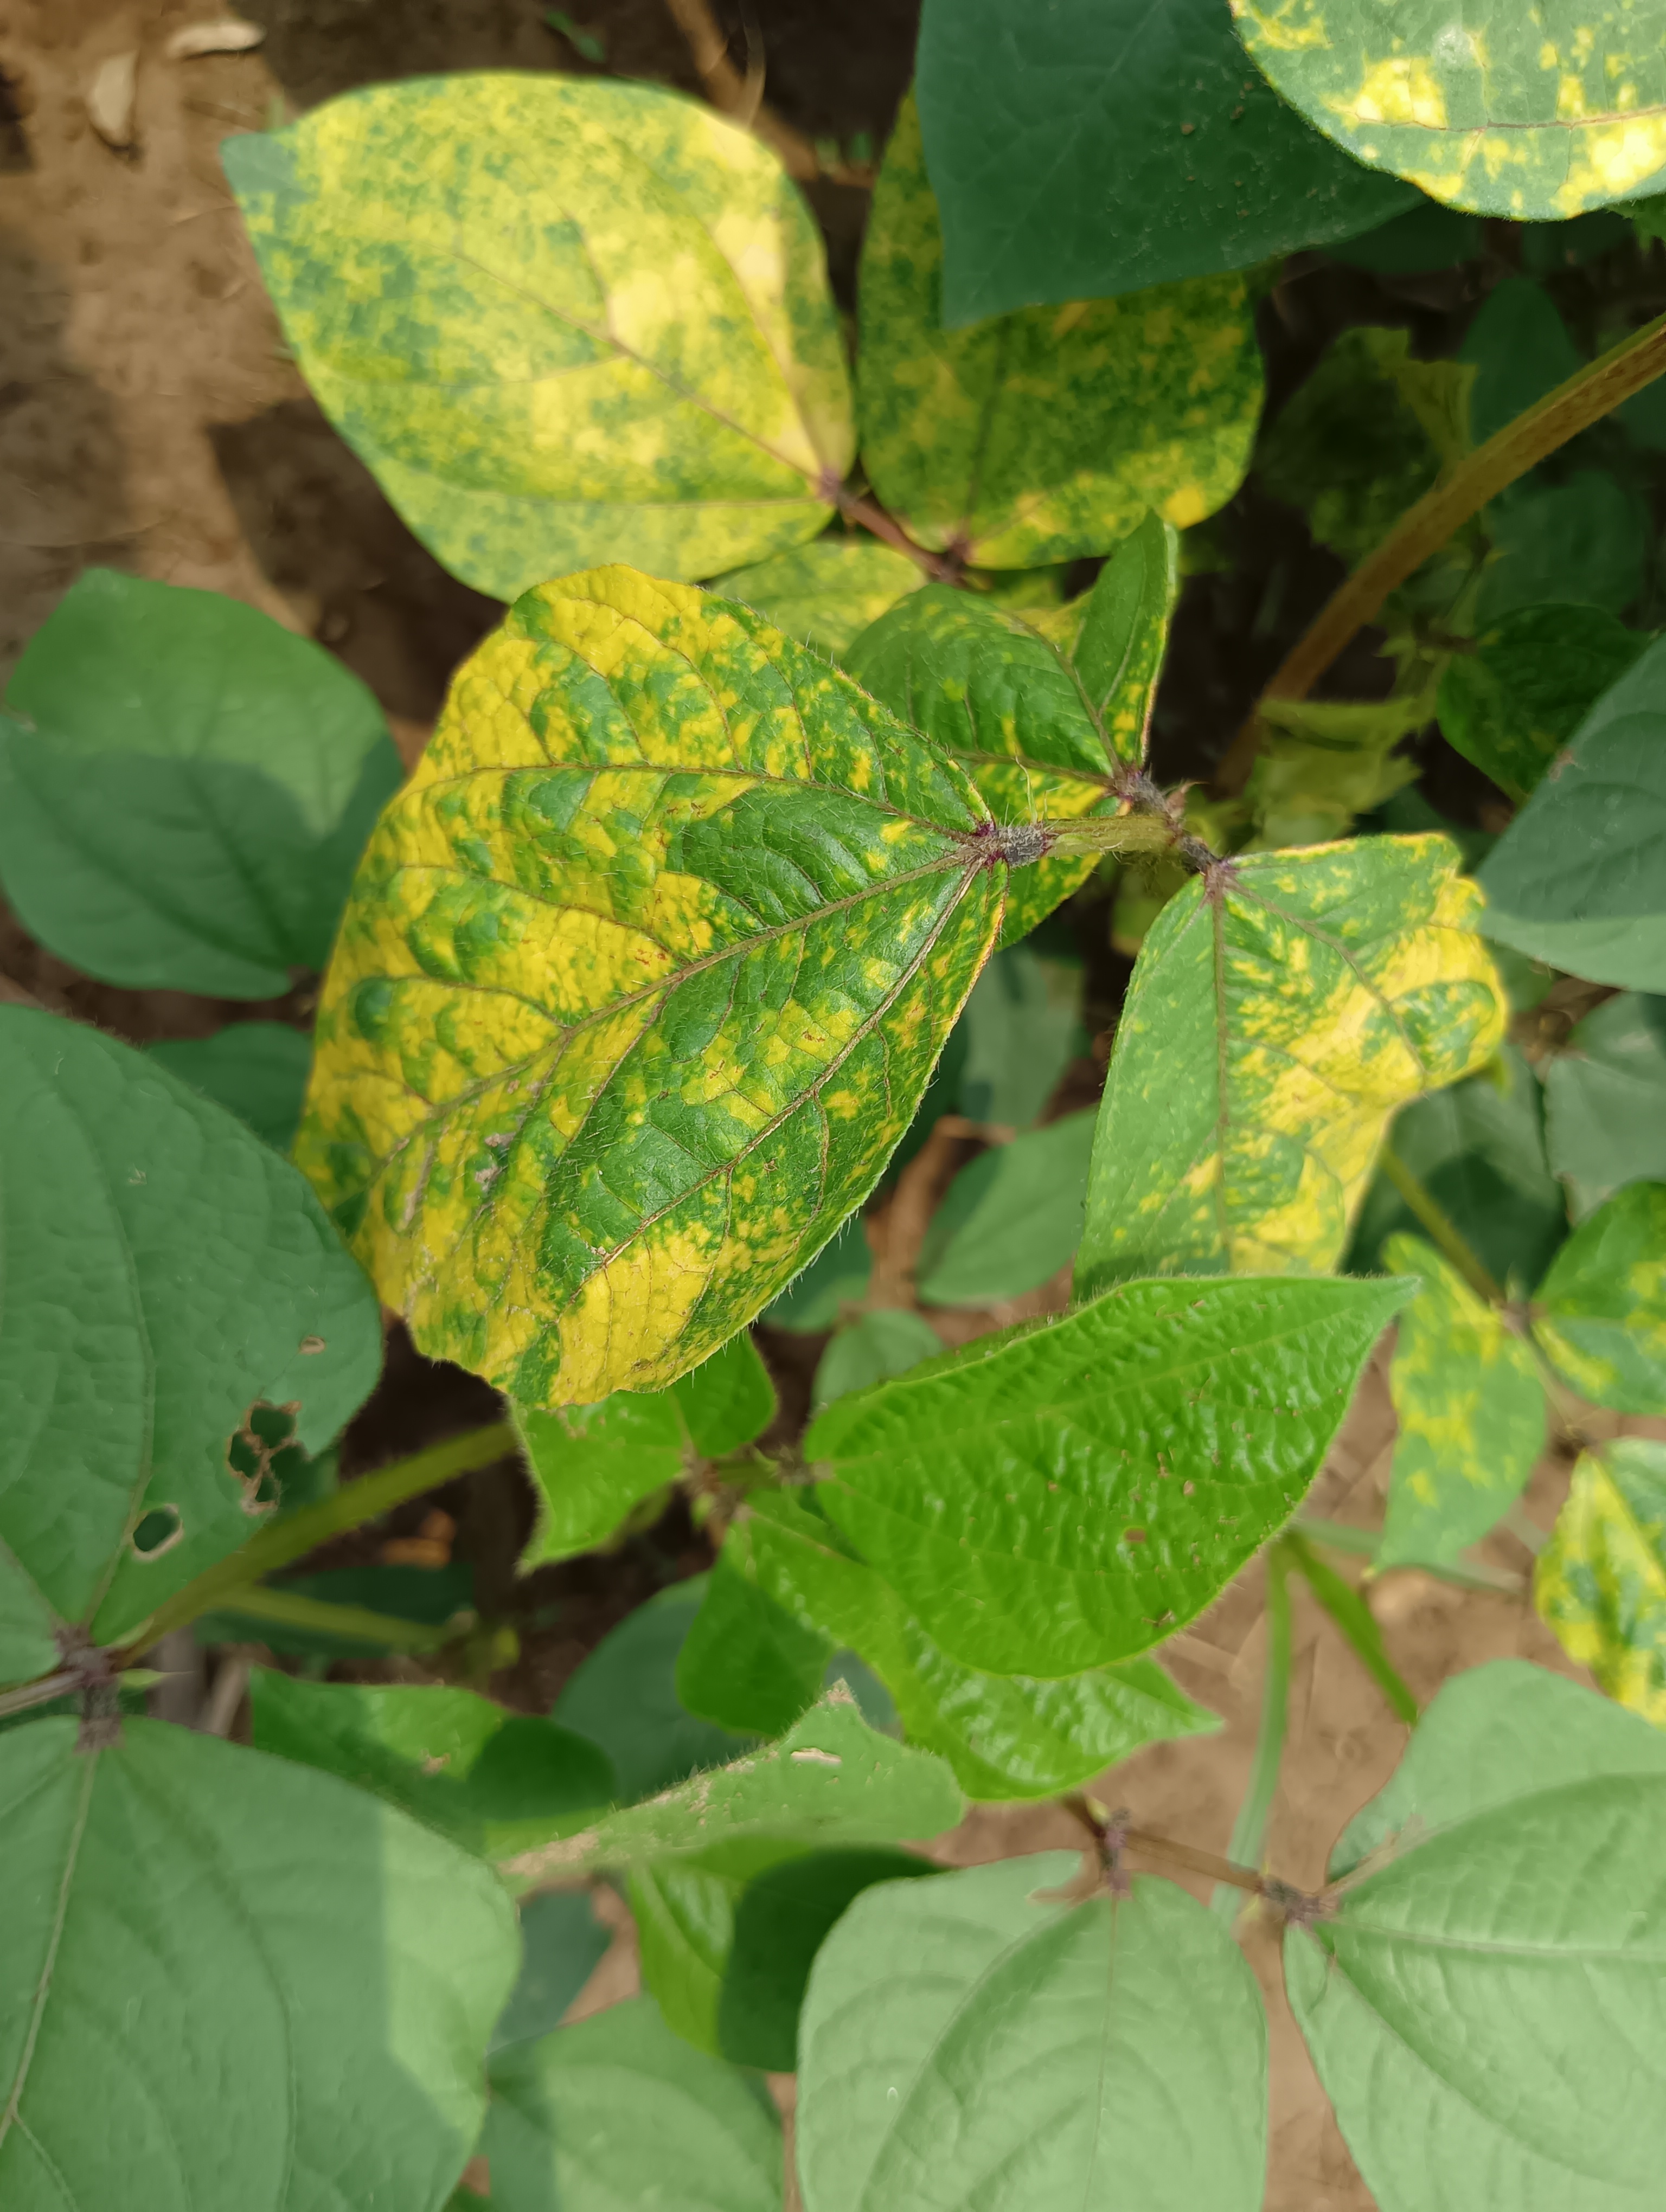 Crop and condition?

mungbean, yellow mosaic
